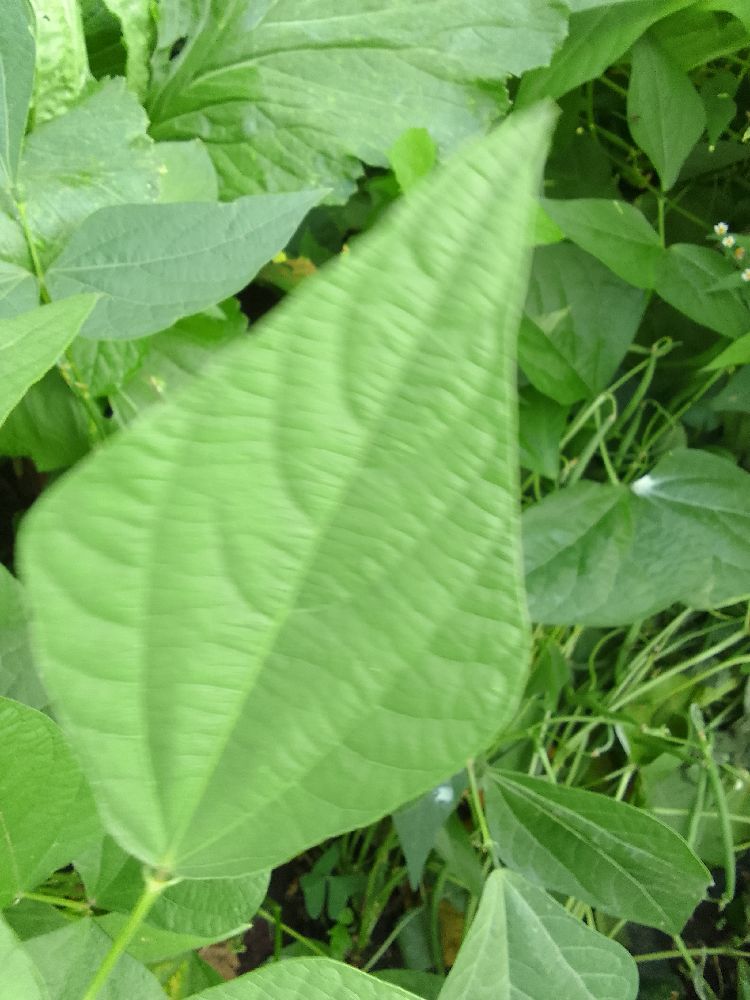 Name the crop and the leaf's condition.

common bean, healthy
